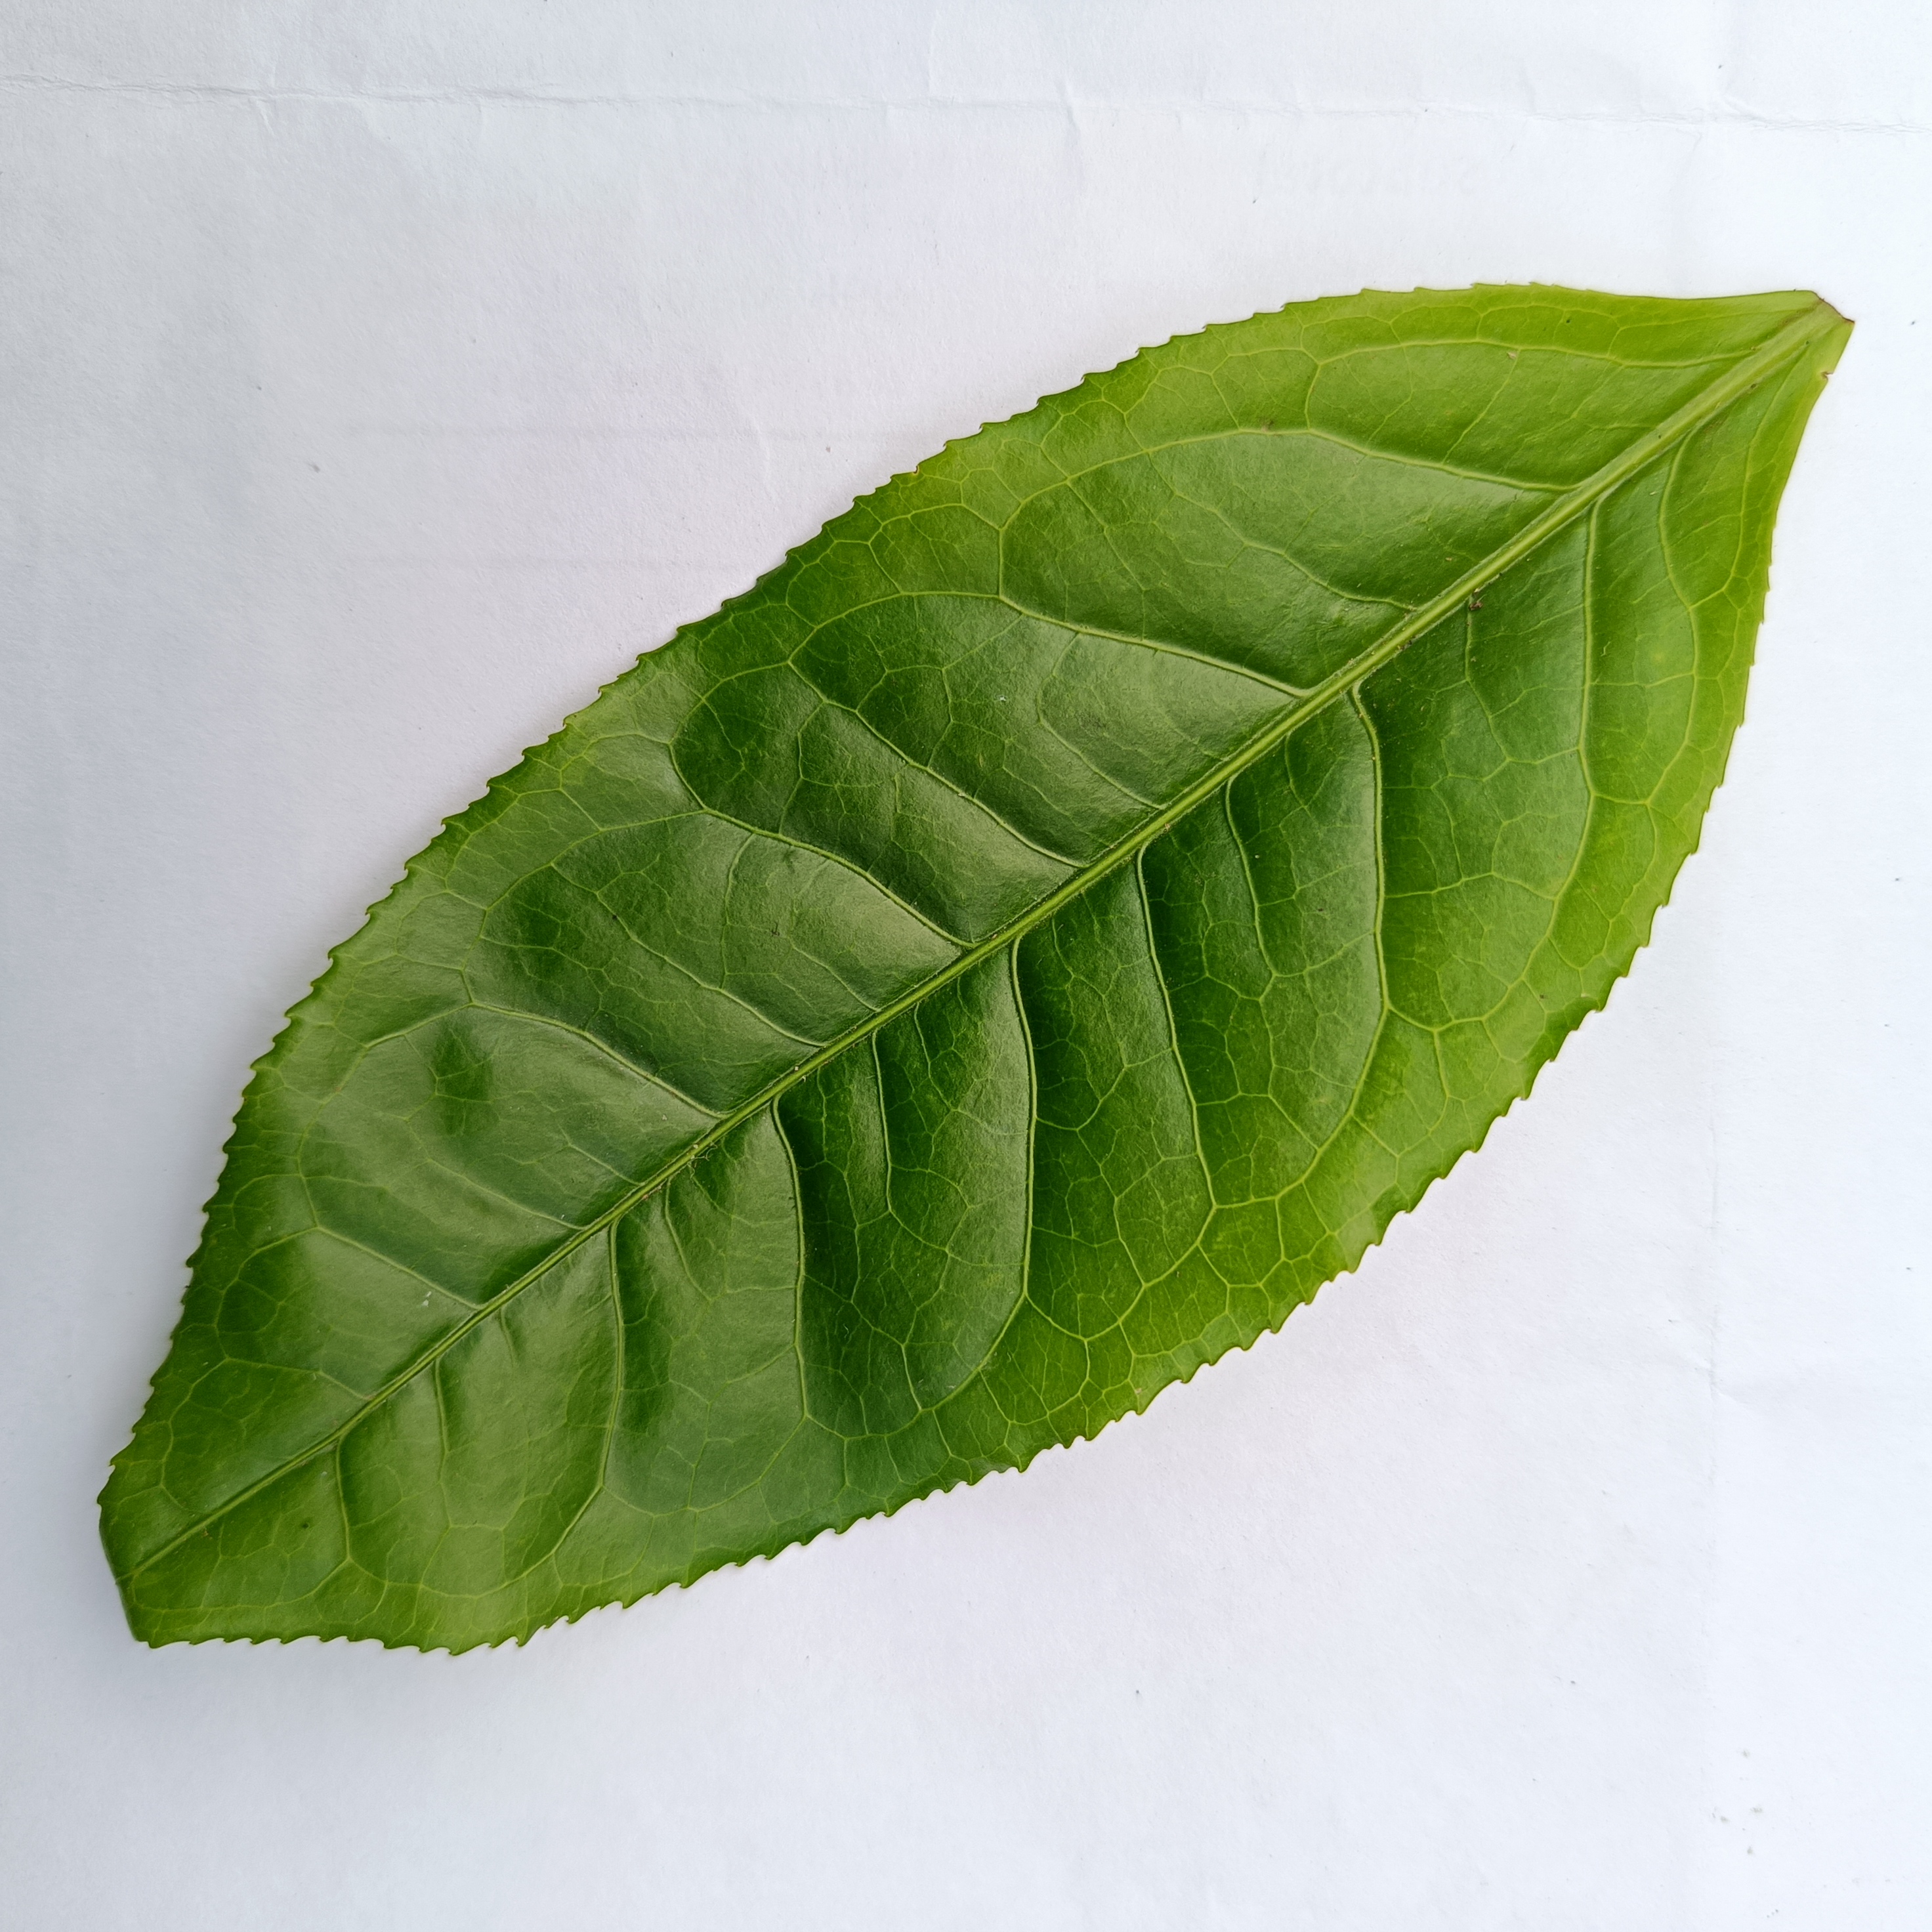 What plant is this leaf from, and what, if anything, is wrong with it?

tea, healthy
